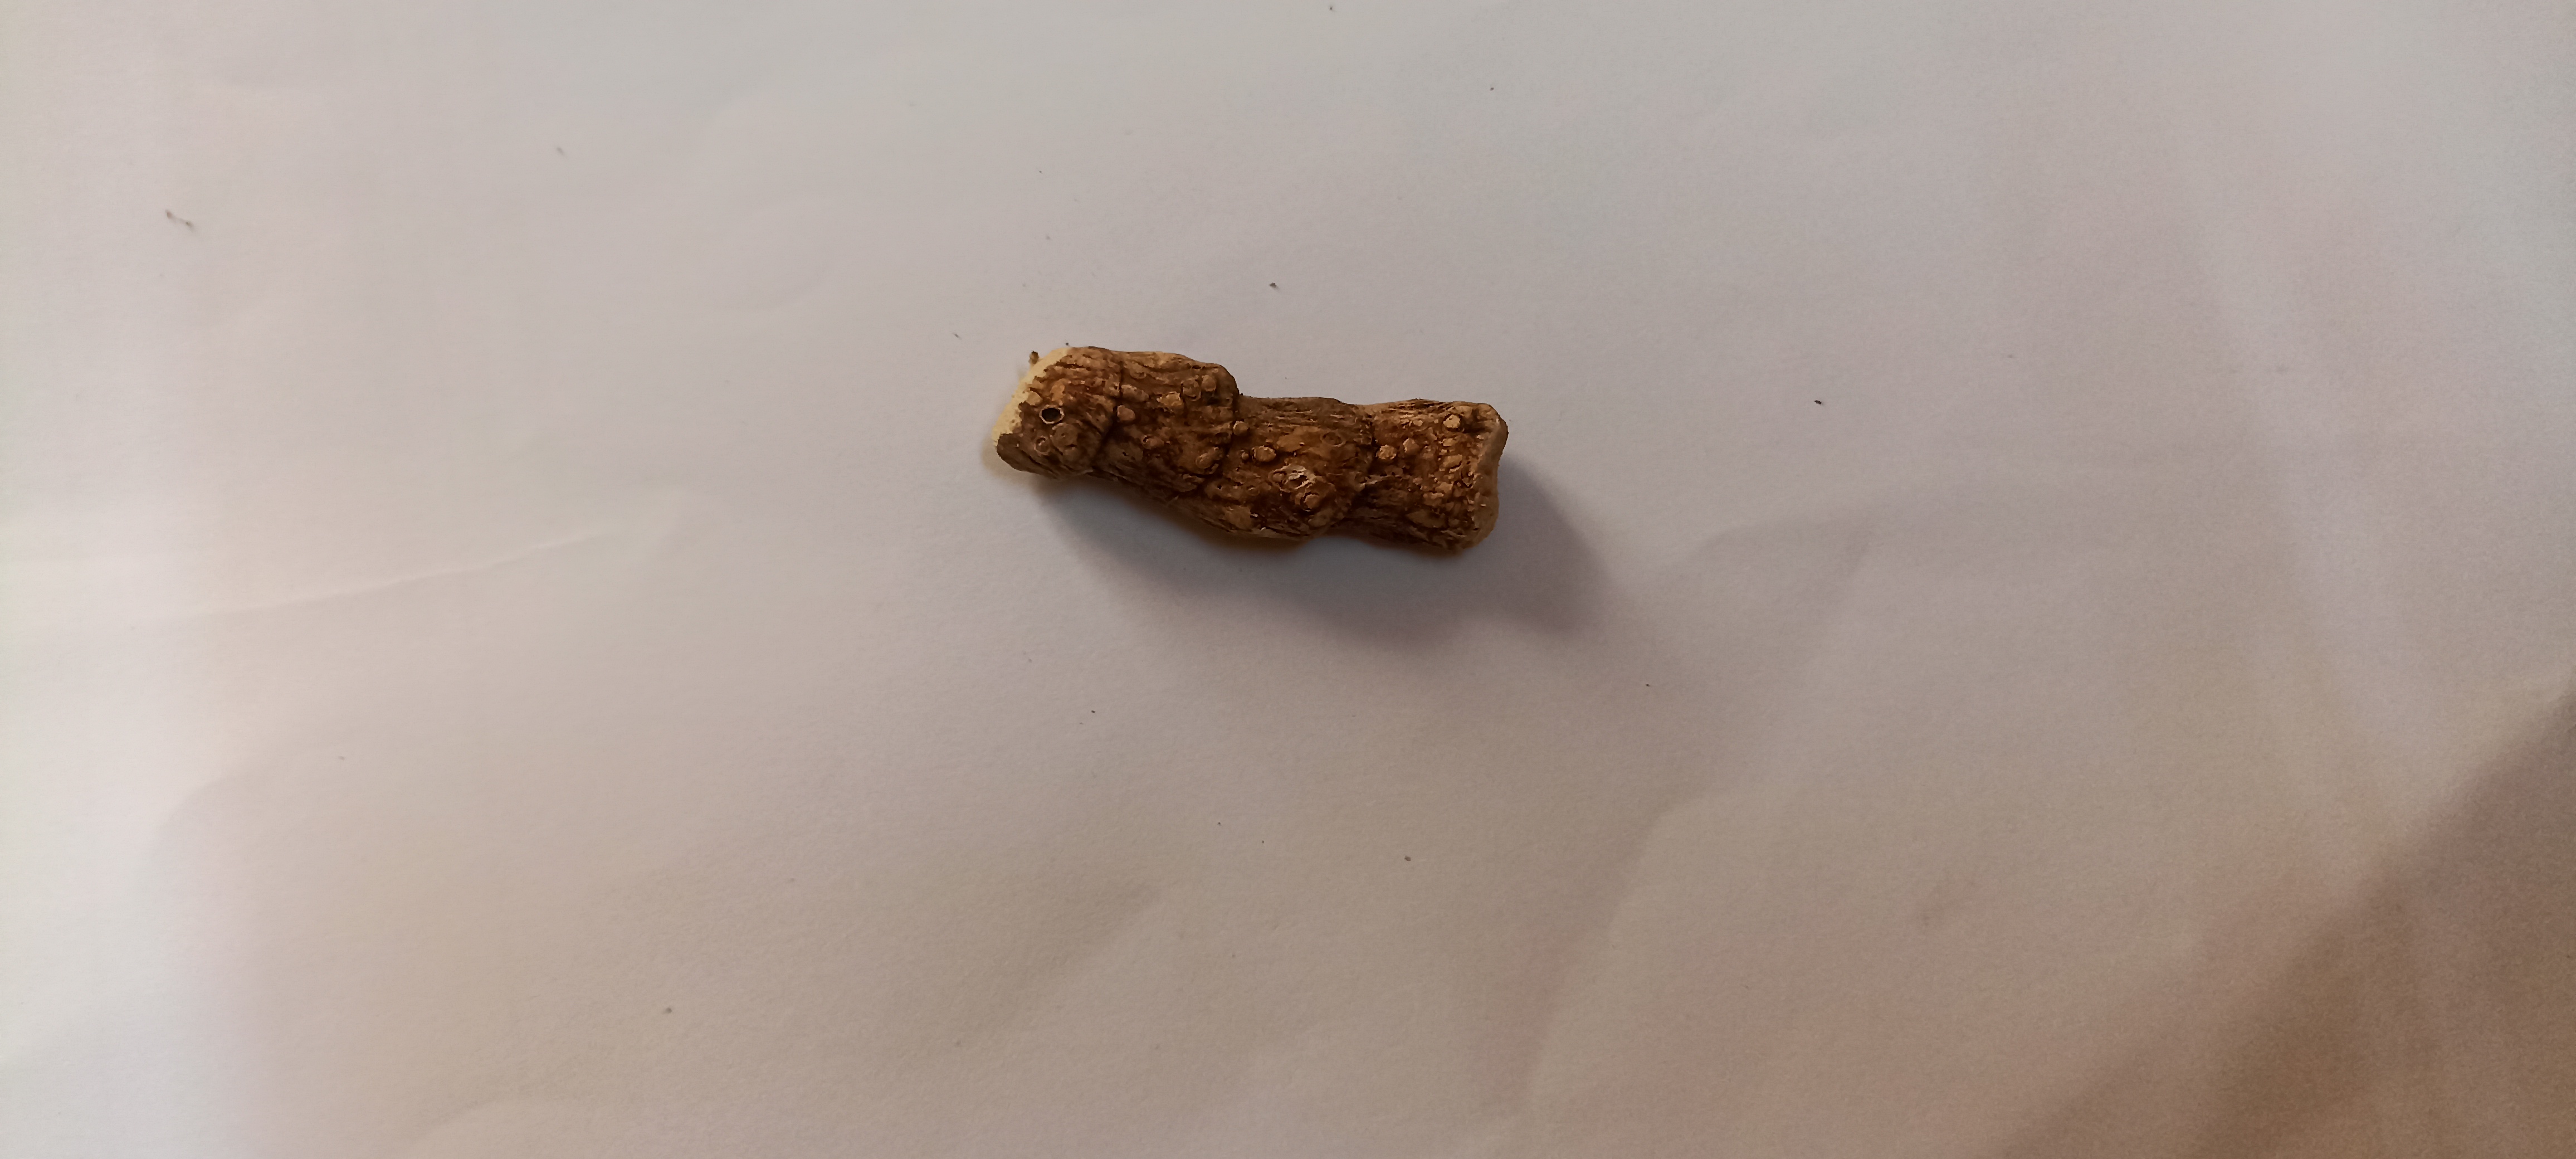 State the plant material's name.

vekhand
